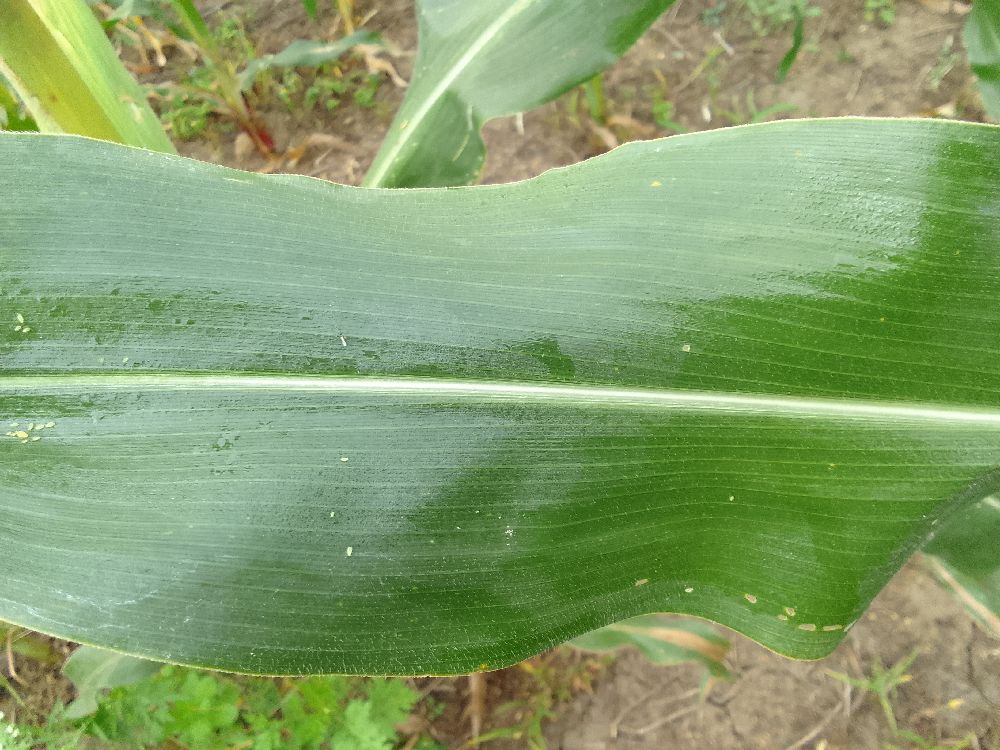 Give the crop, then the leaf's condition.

maize, healthy
